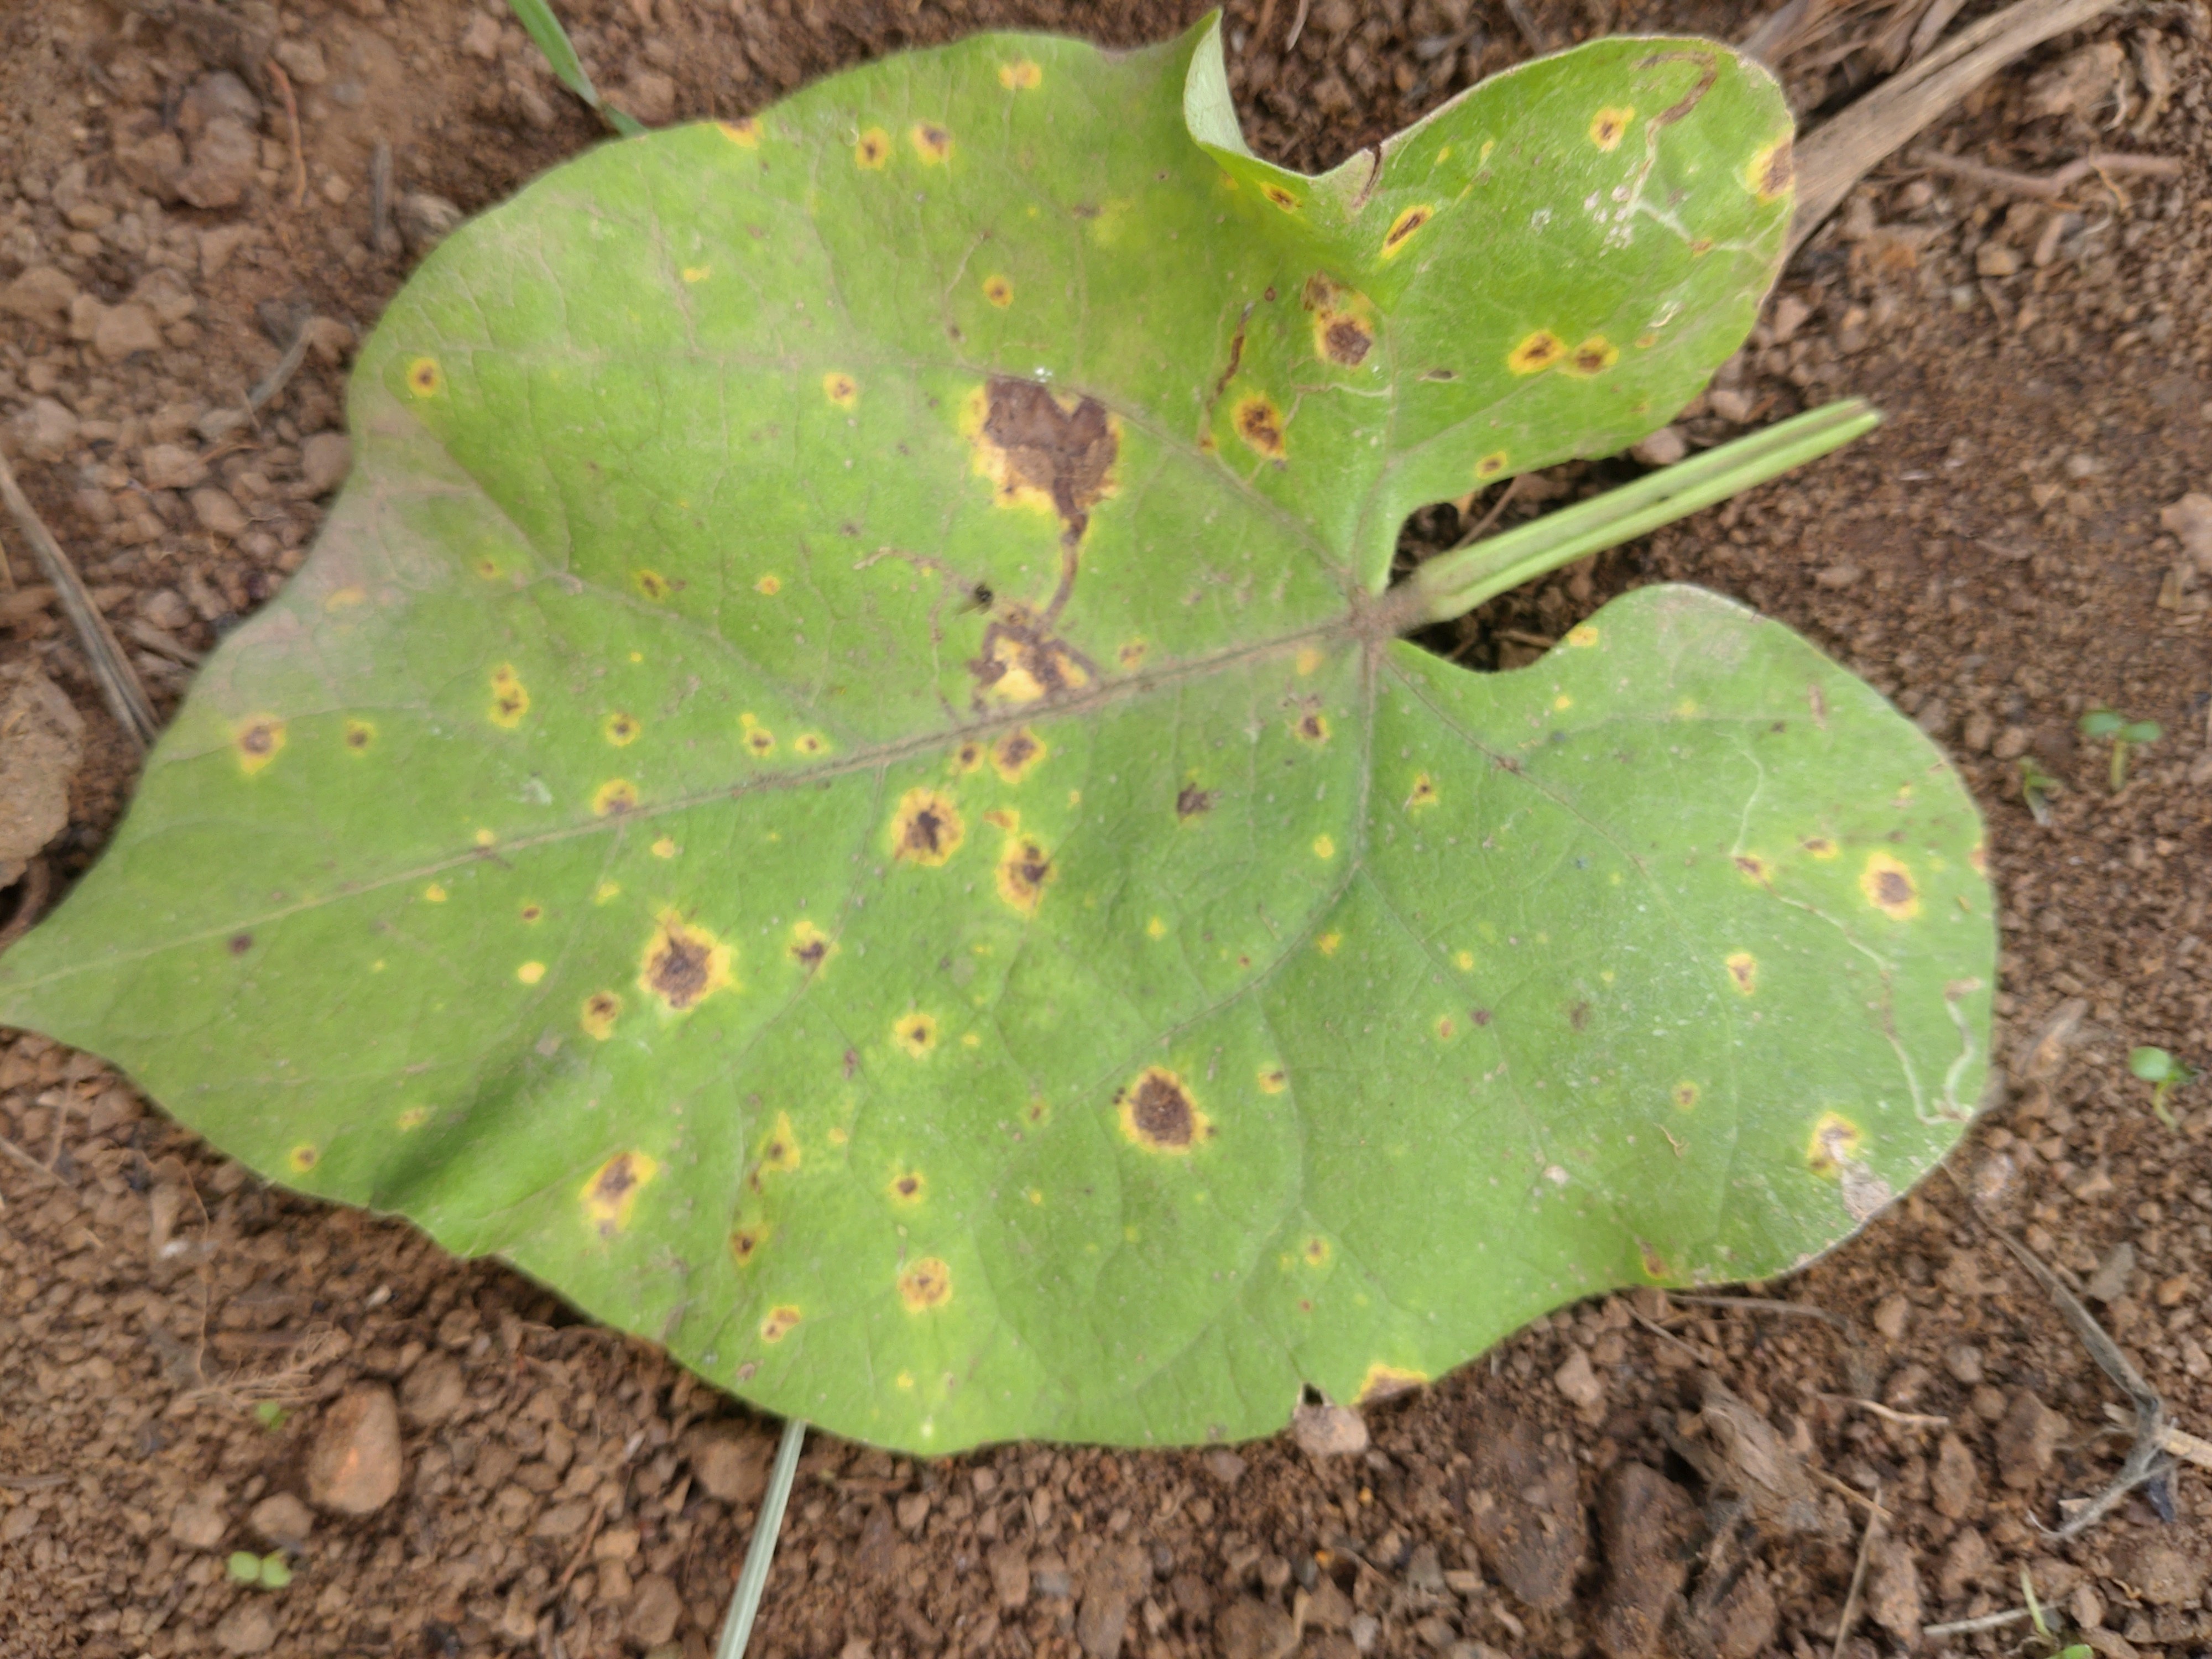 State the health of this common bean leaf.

rust
